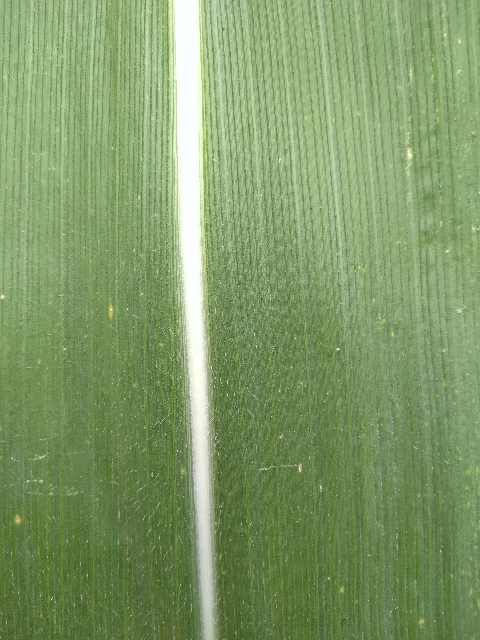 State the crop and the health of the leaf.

maize, healthy
